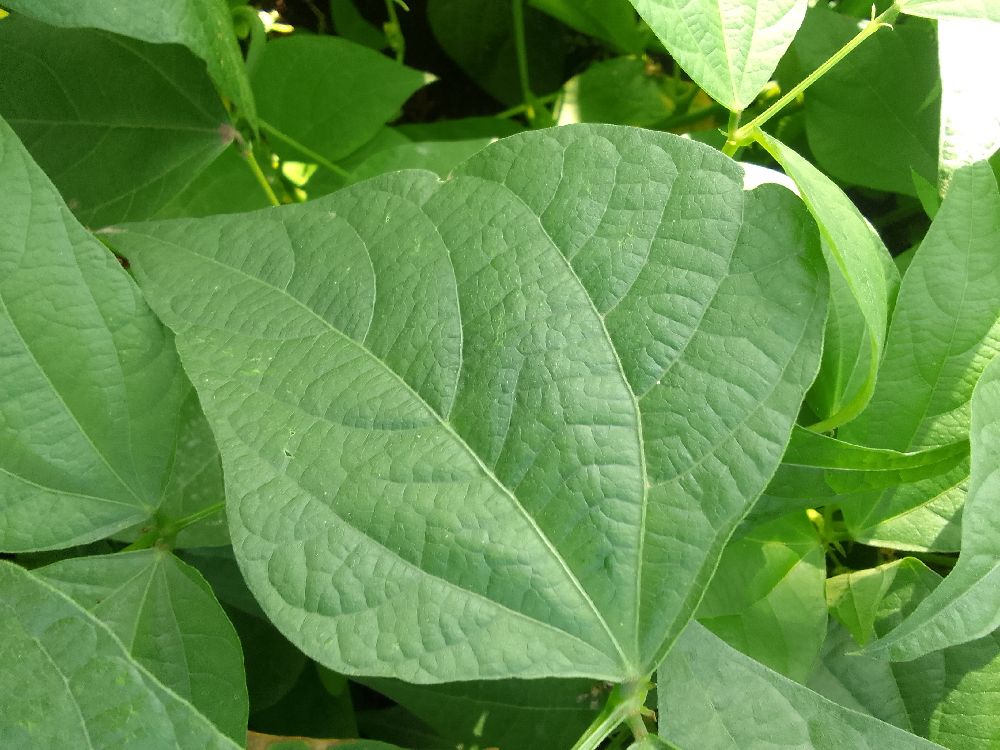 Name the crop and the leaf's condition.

common bean, healthy
